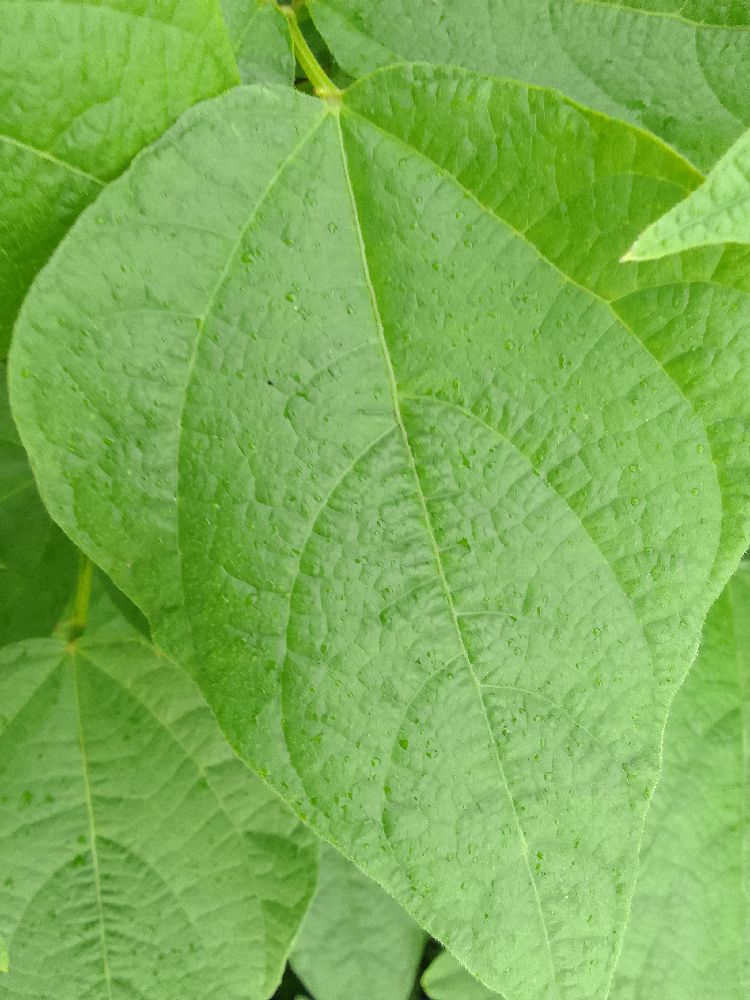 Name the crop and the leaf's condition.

common bean, healthy
